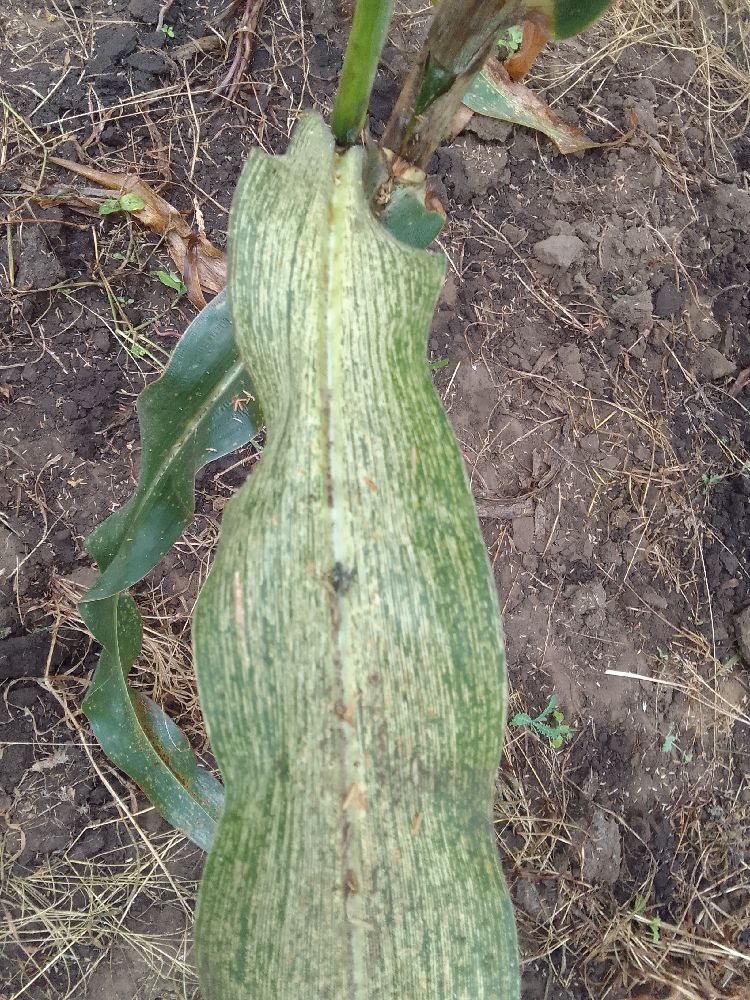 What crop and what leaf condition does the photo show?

maize, maize streak virus
